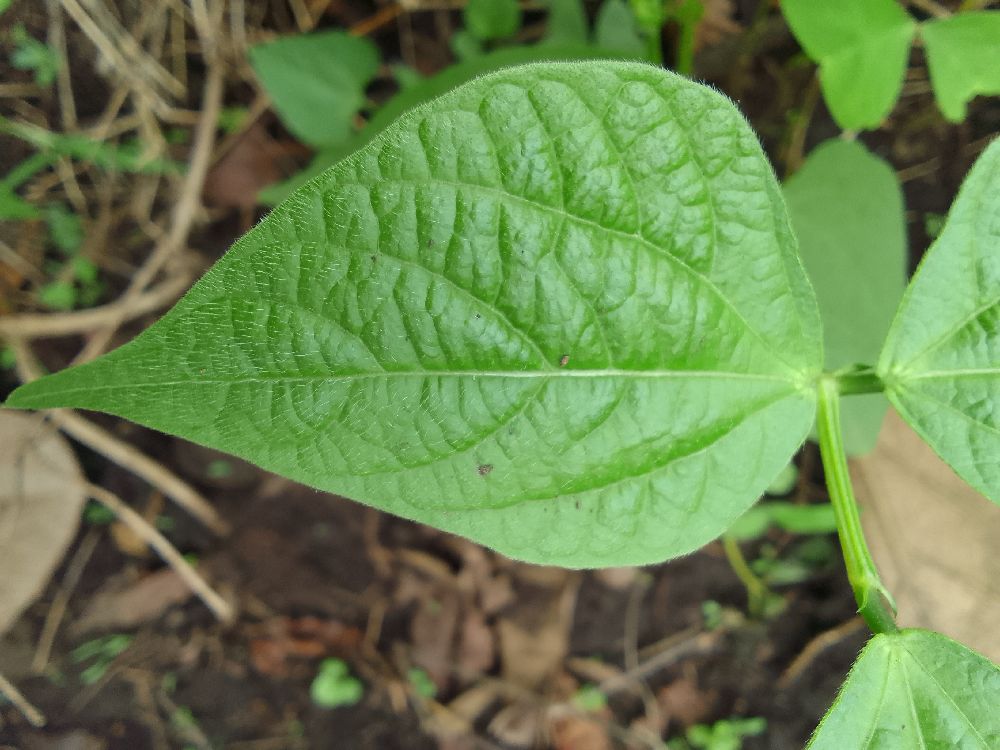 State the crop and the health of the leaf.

common bean, healthy
